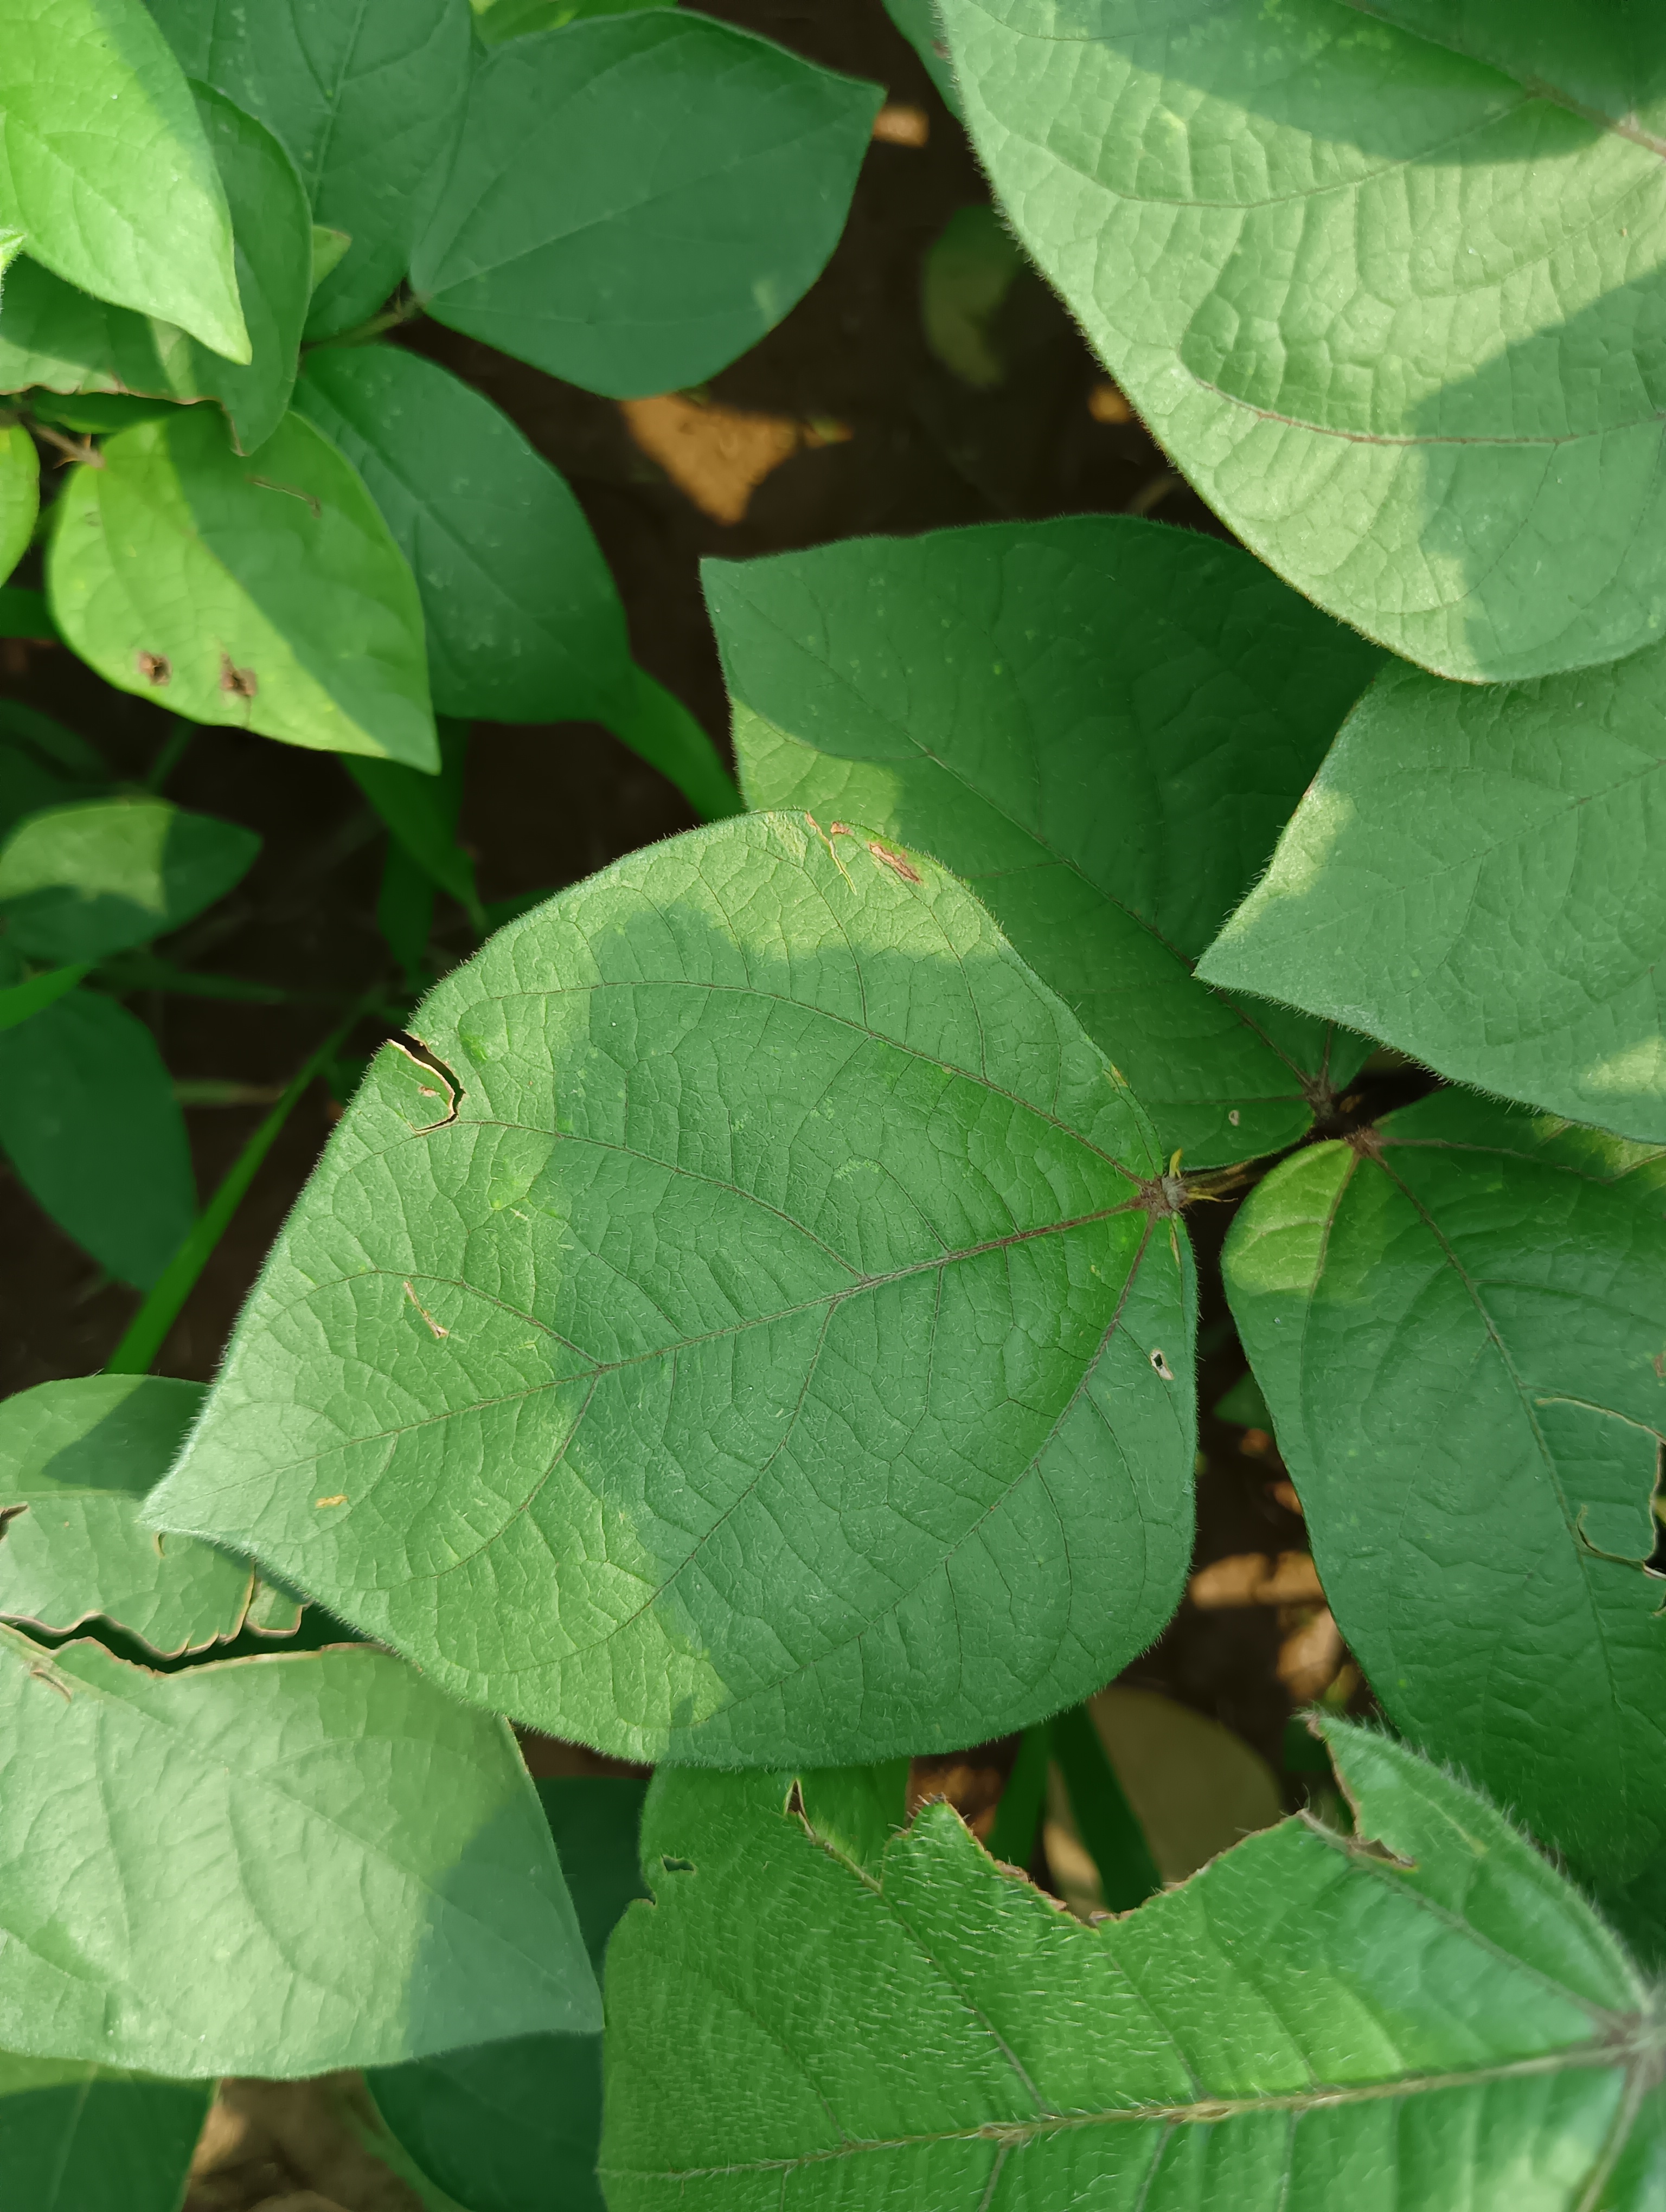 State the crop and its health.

mungbean, healthy
